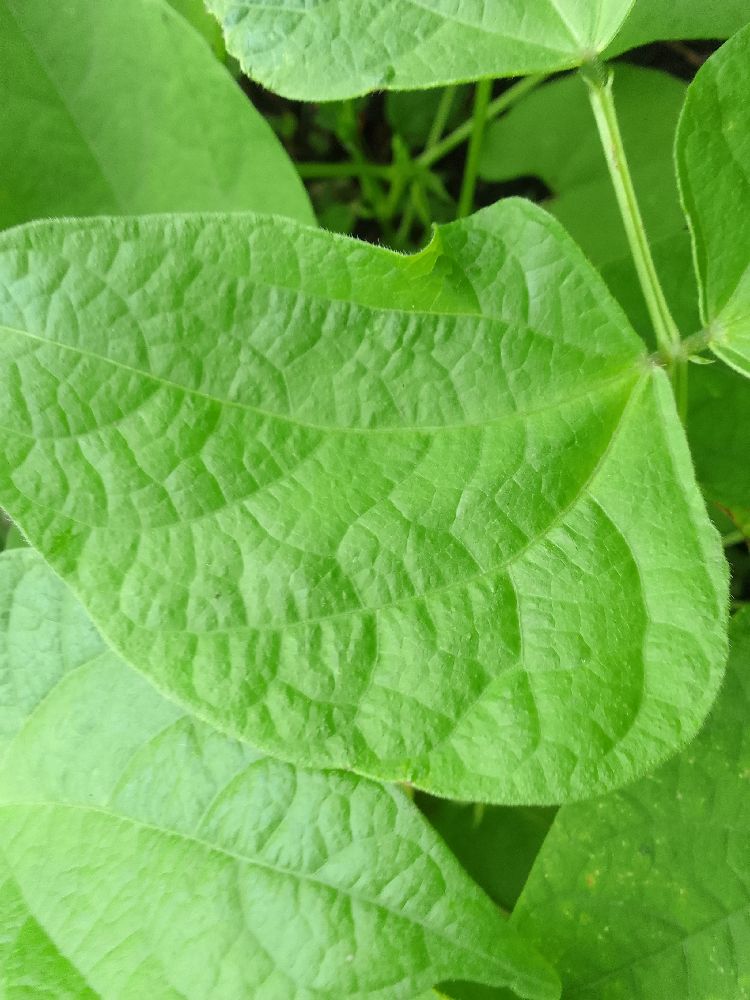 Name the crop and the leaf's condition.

common bean, healthy
